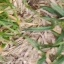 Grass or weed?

grass
